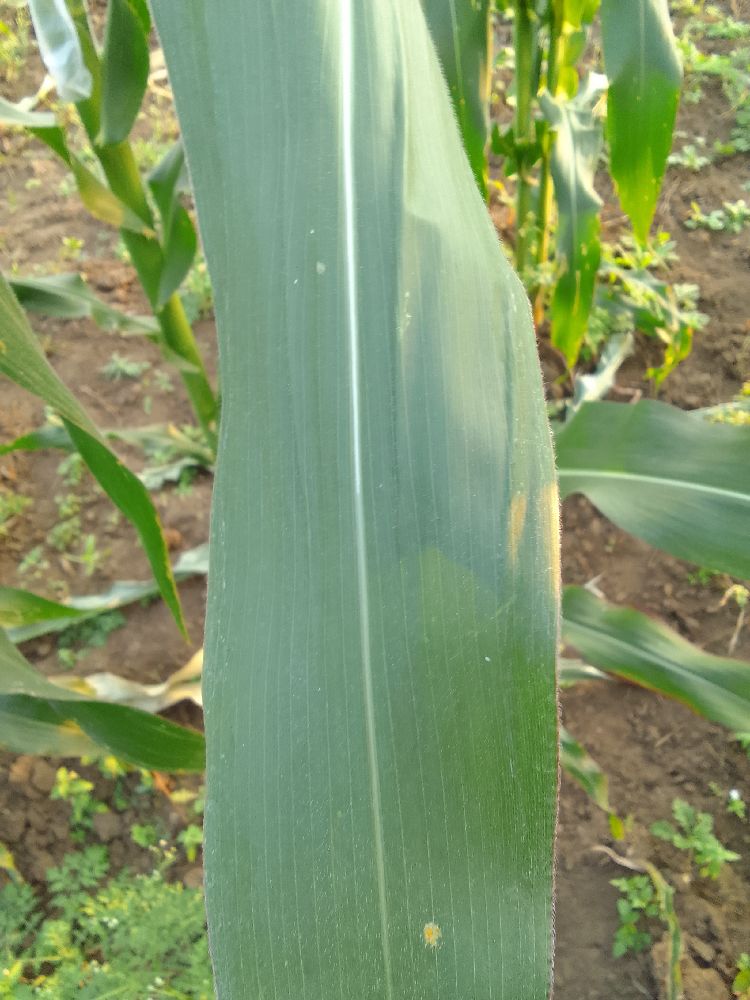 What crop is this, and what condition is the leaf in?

maize, healthy
